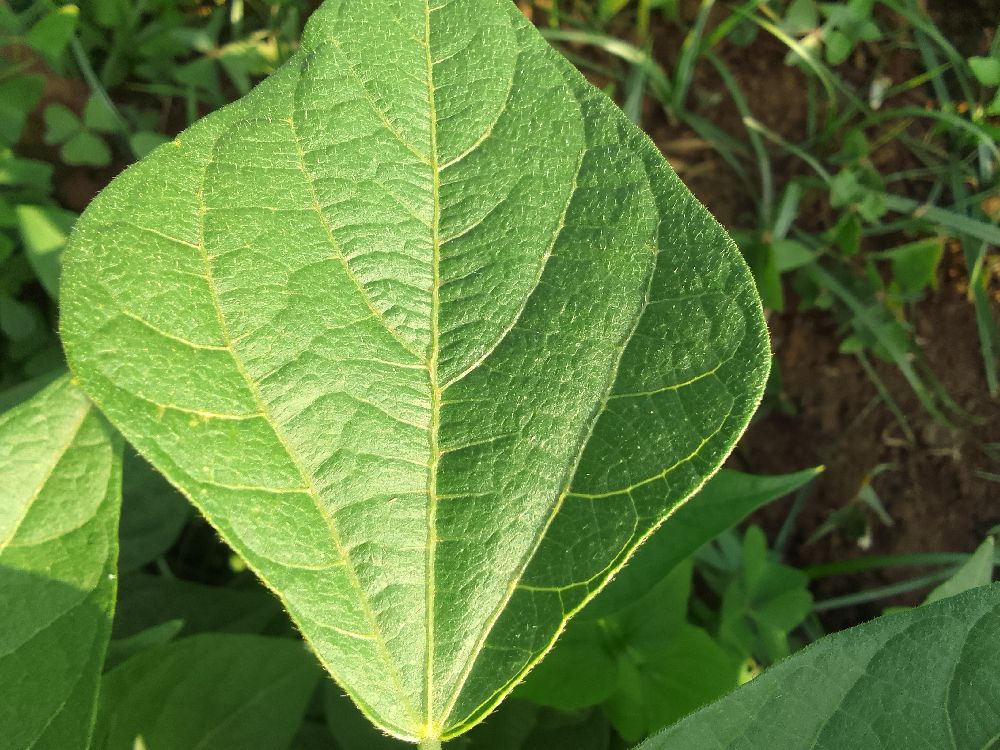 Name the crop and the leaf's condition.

common bean, healthy
